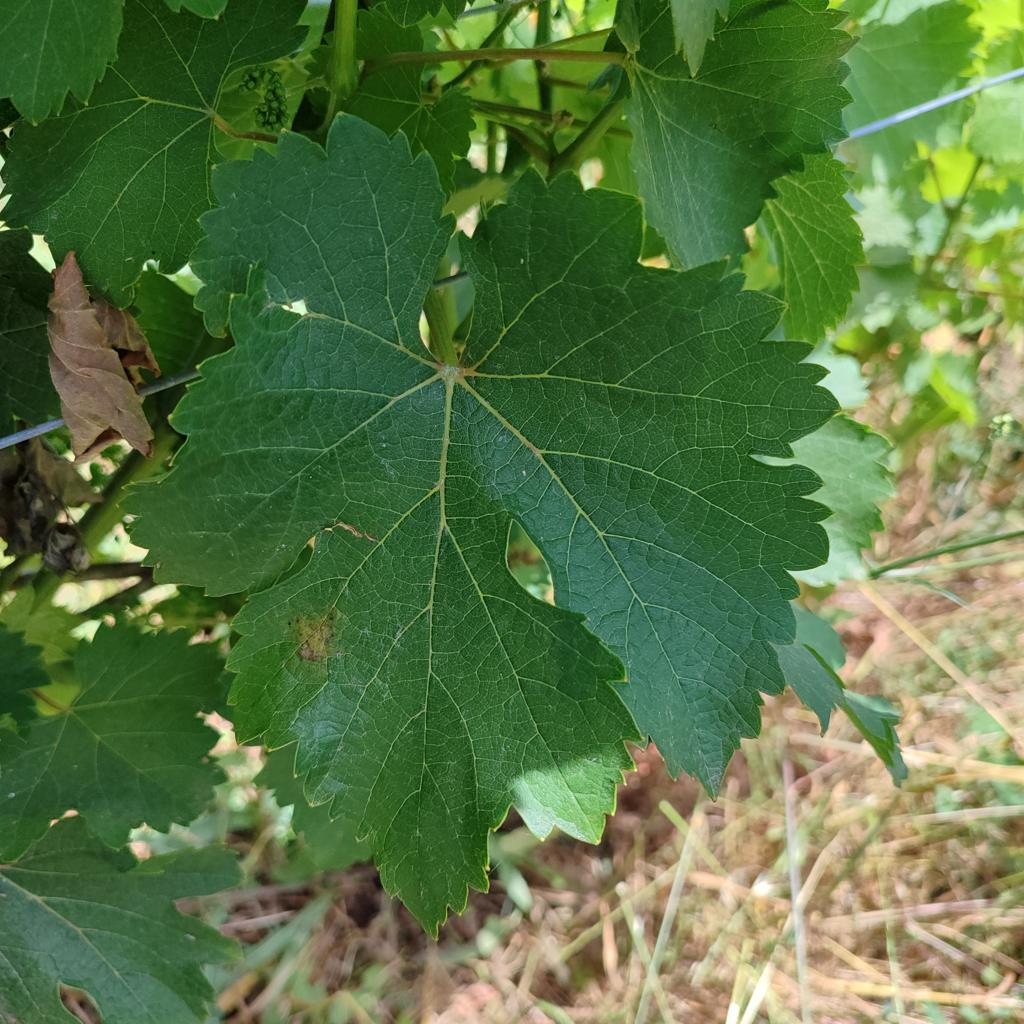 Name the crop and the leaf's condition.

grapevine, downy mildew
